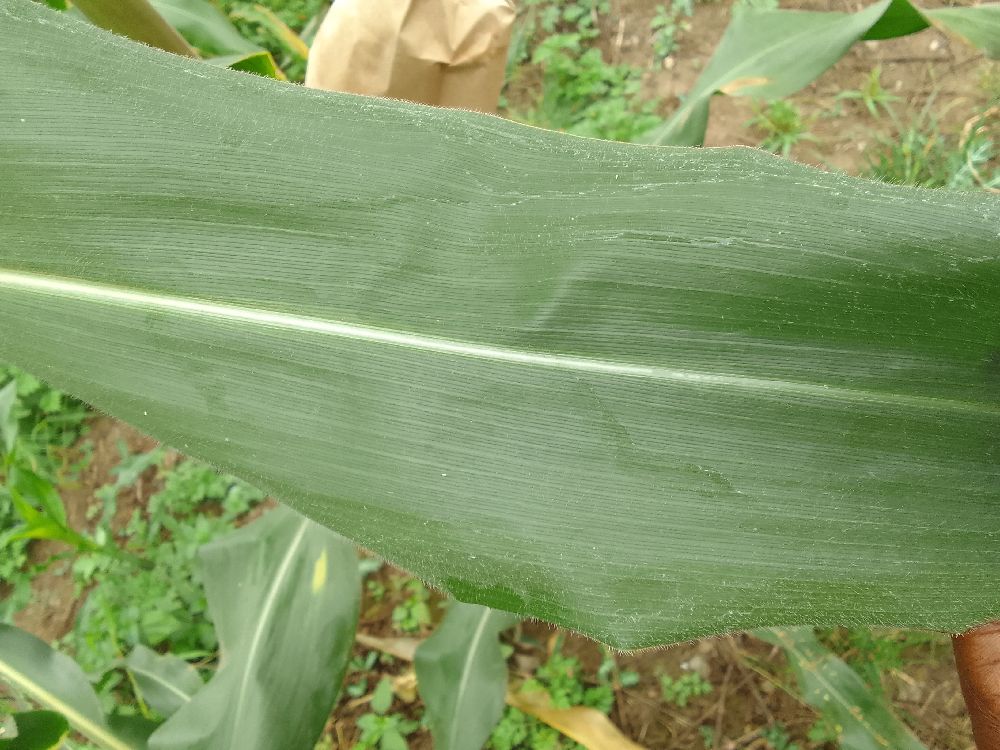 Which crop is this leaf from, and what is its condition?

maize, healthy
